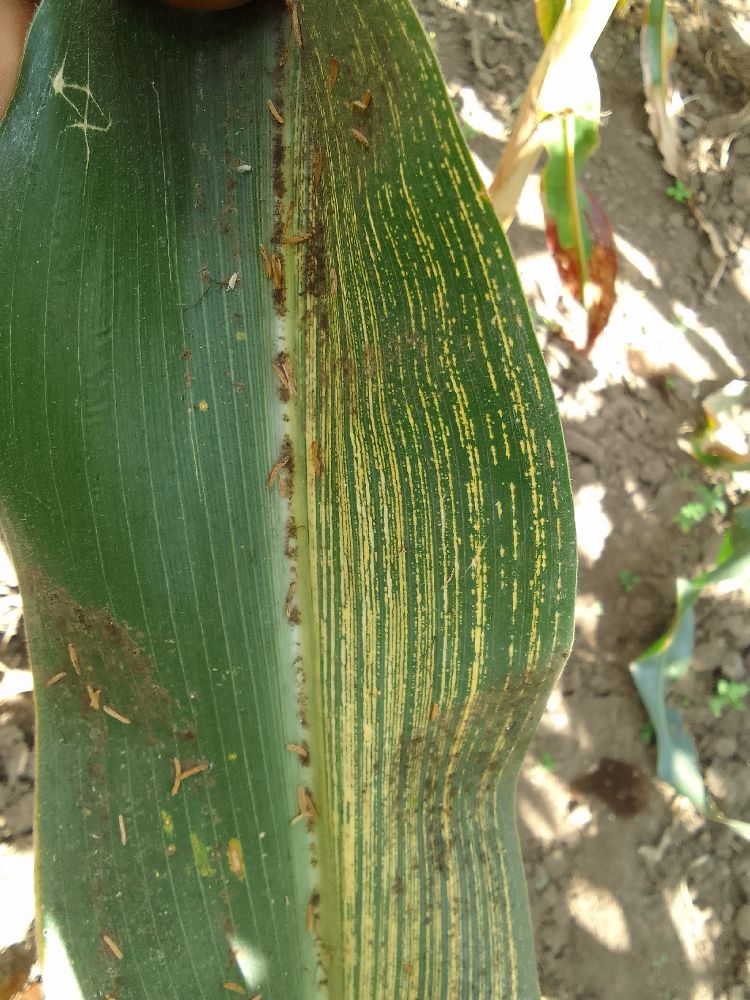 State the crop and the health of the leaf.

maize, maize streak virus
